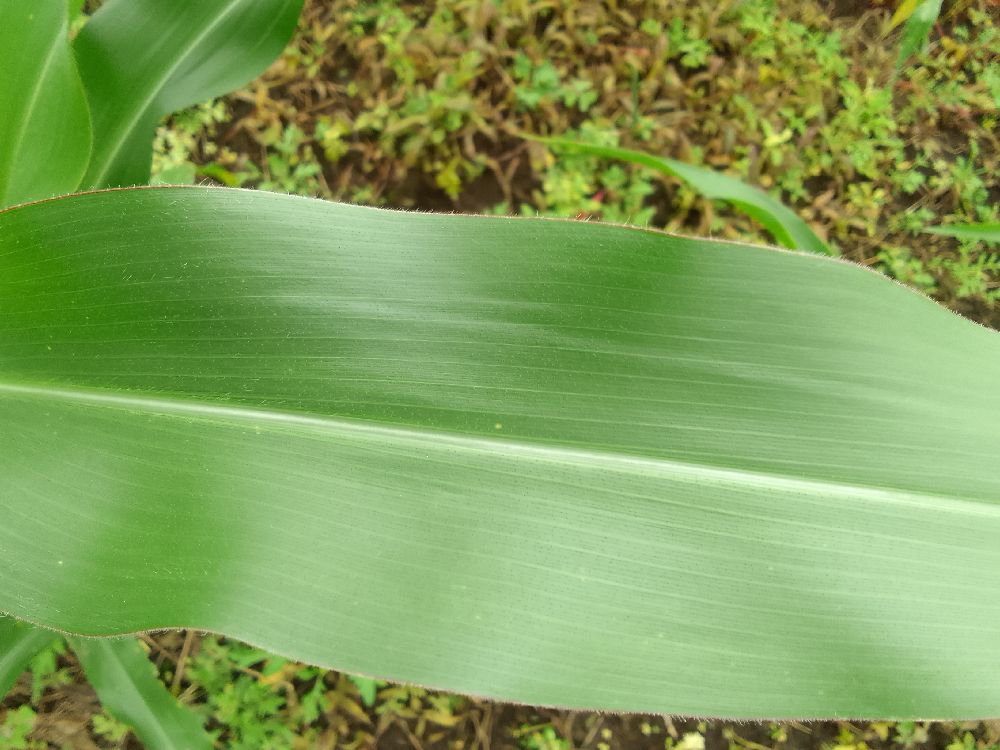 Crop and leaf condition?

maize, healthy
